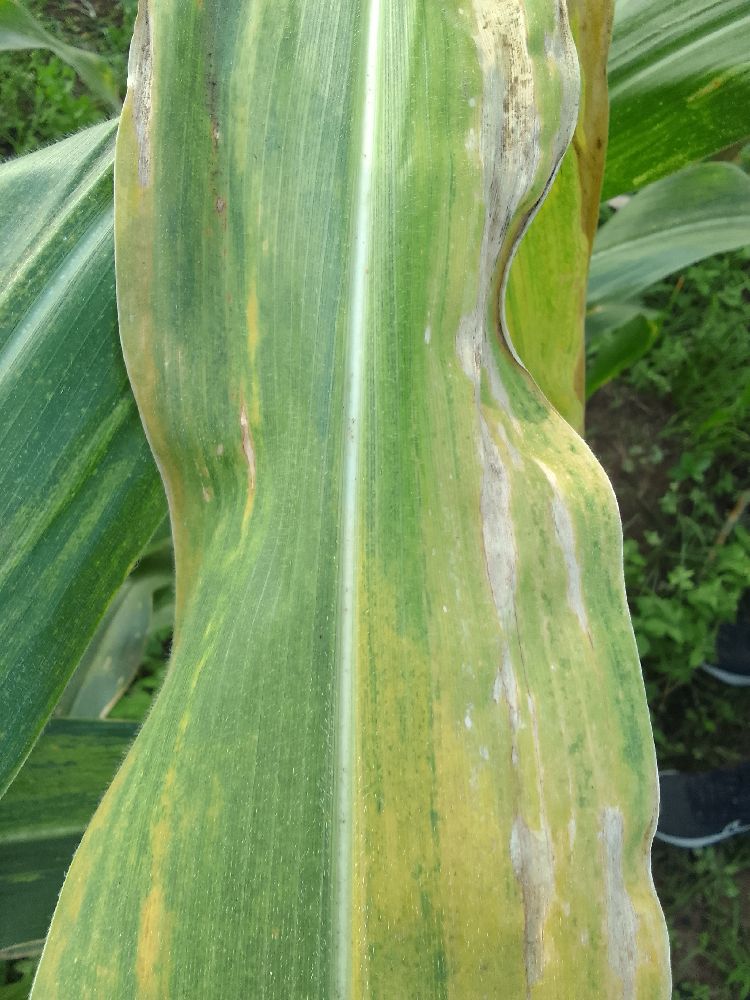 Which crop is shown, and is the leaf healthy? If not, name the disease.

maize, maize lethal necrosis
